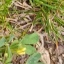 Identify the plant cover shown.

unstructured weed
